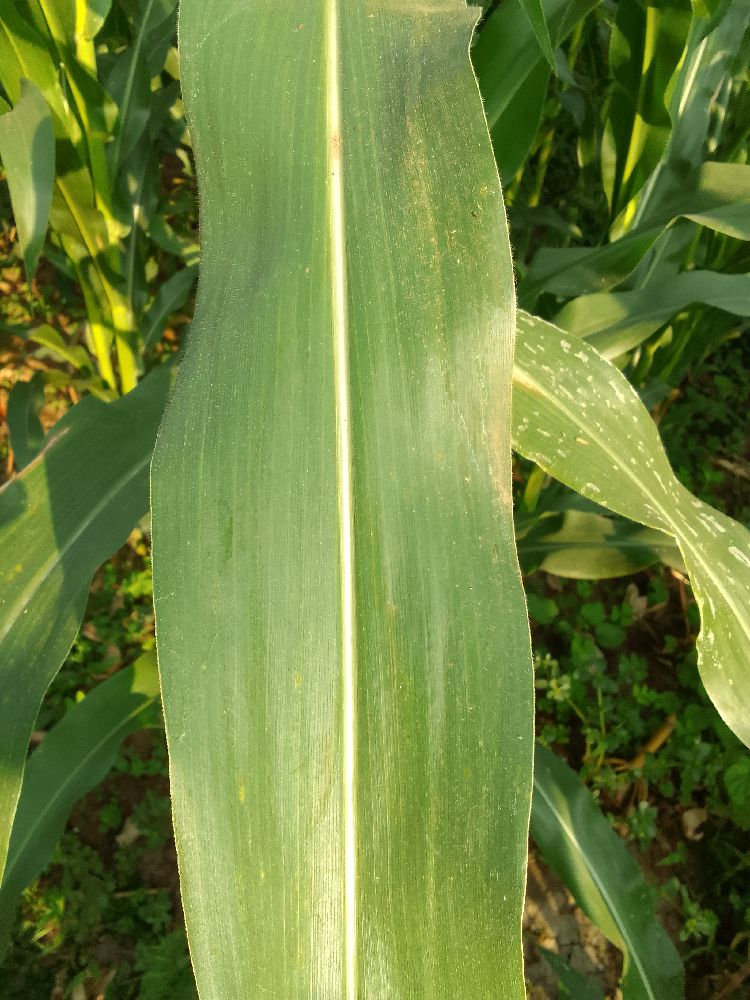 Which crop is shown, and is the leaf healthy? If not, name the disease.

maize, healthy
